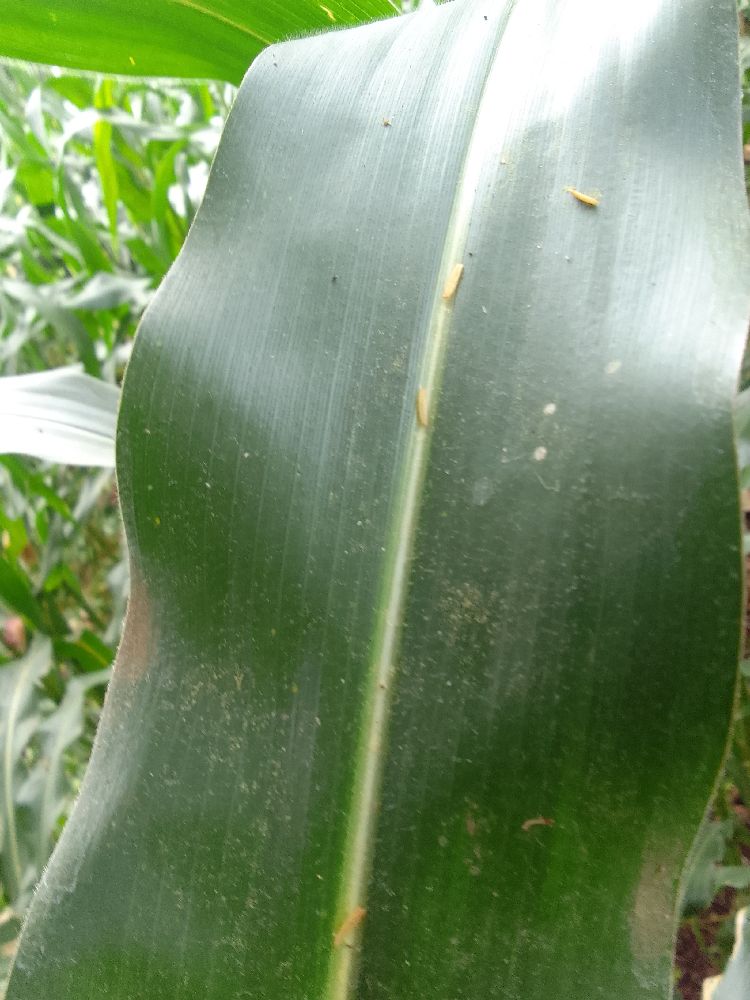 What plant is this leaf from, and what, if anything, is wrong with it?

maize, healthy
